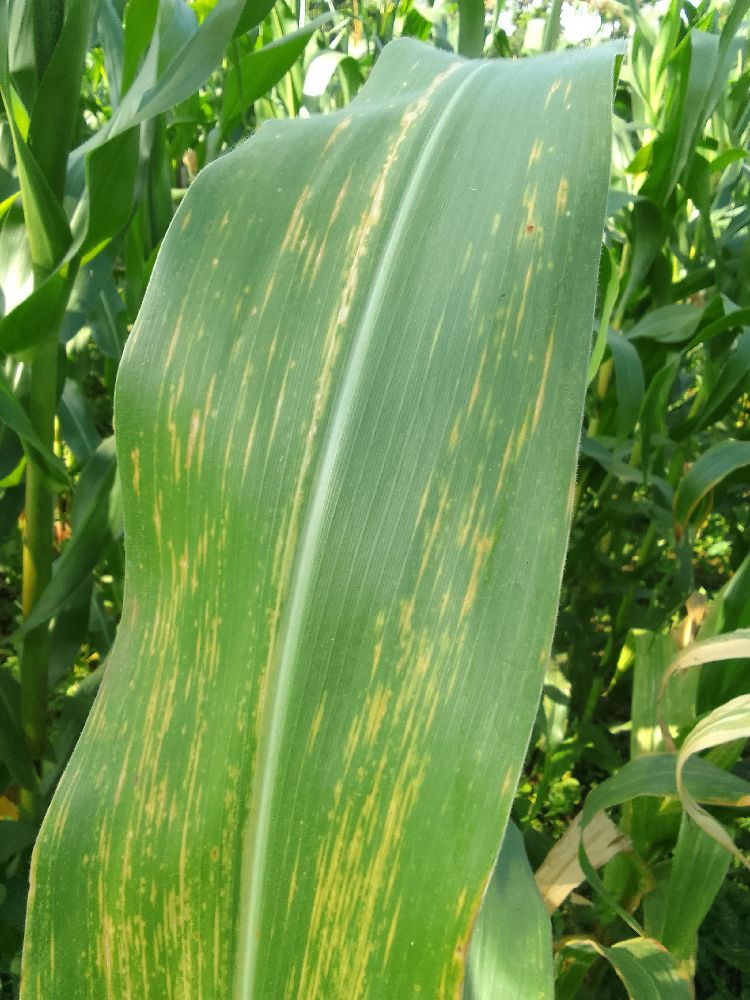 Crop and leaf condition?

maize, maize lethal necrosis
